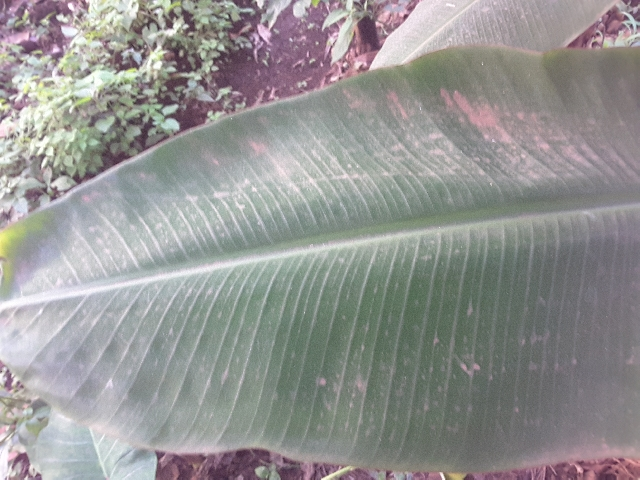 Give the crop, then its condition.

banana, healthy
